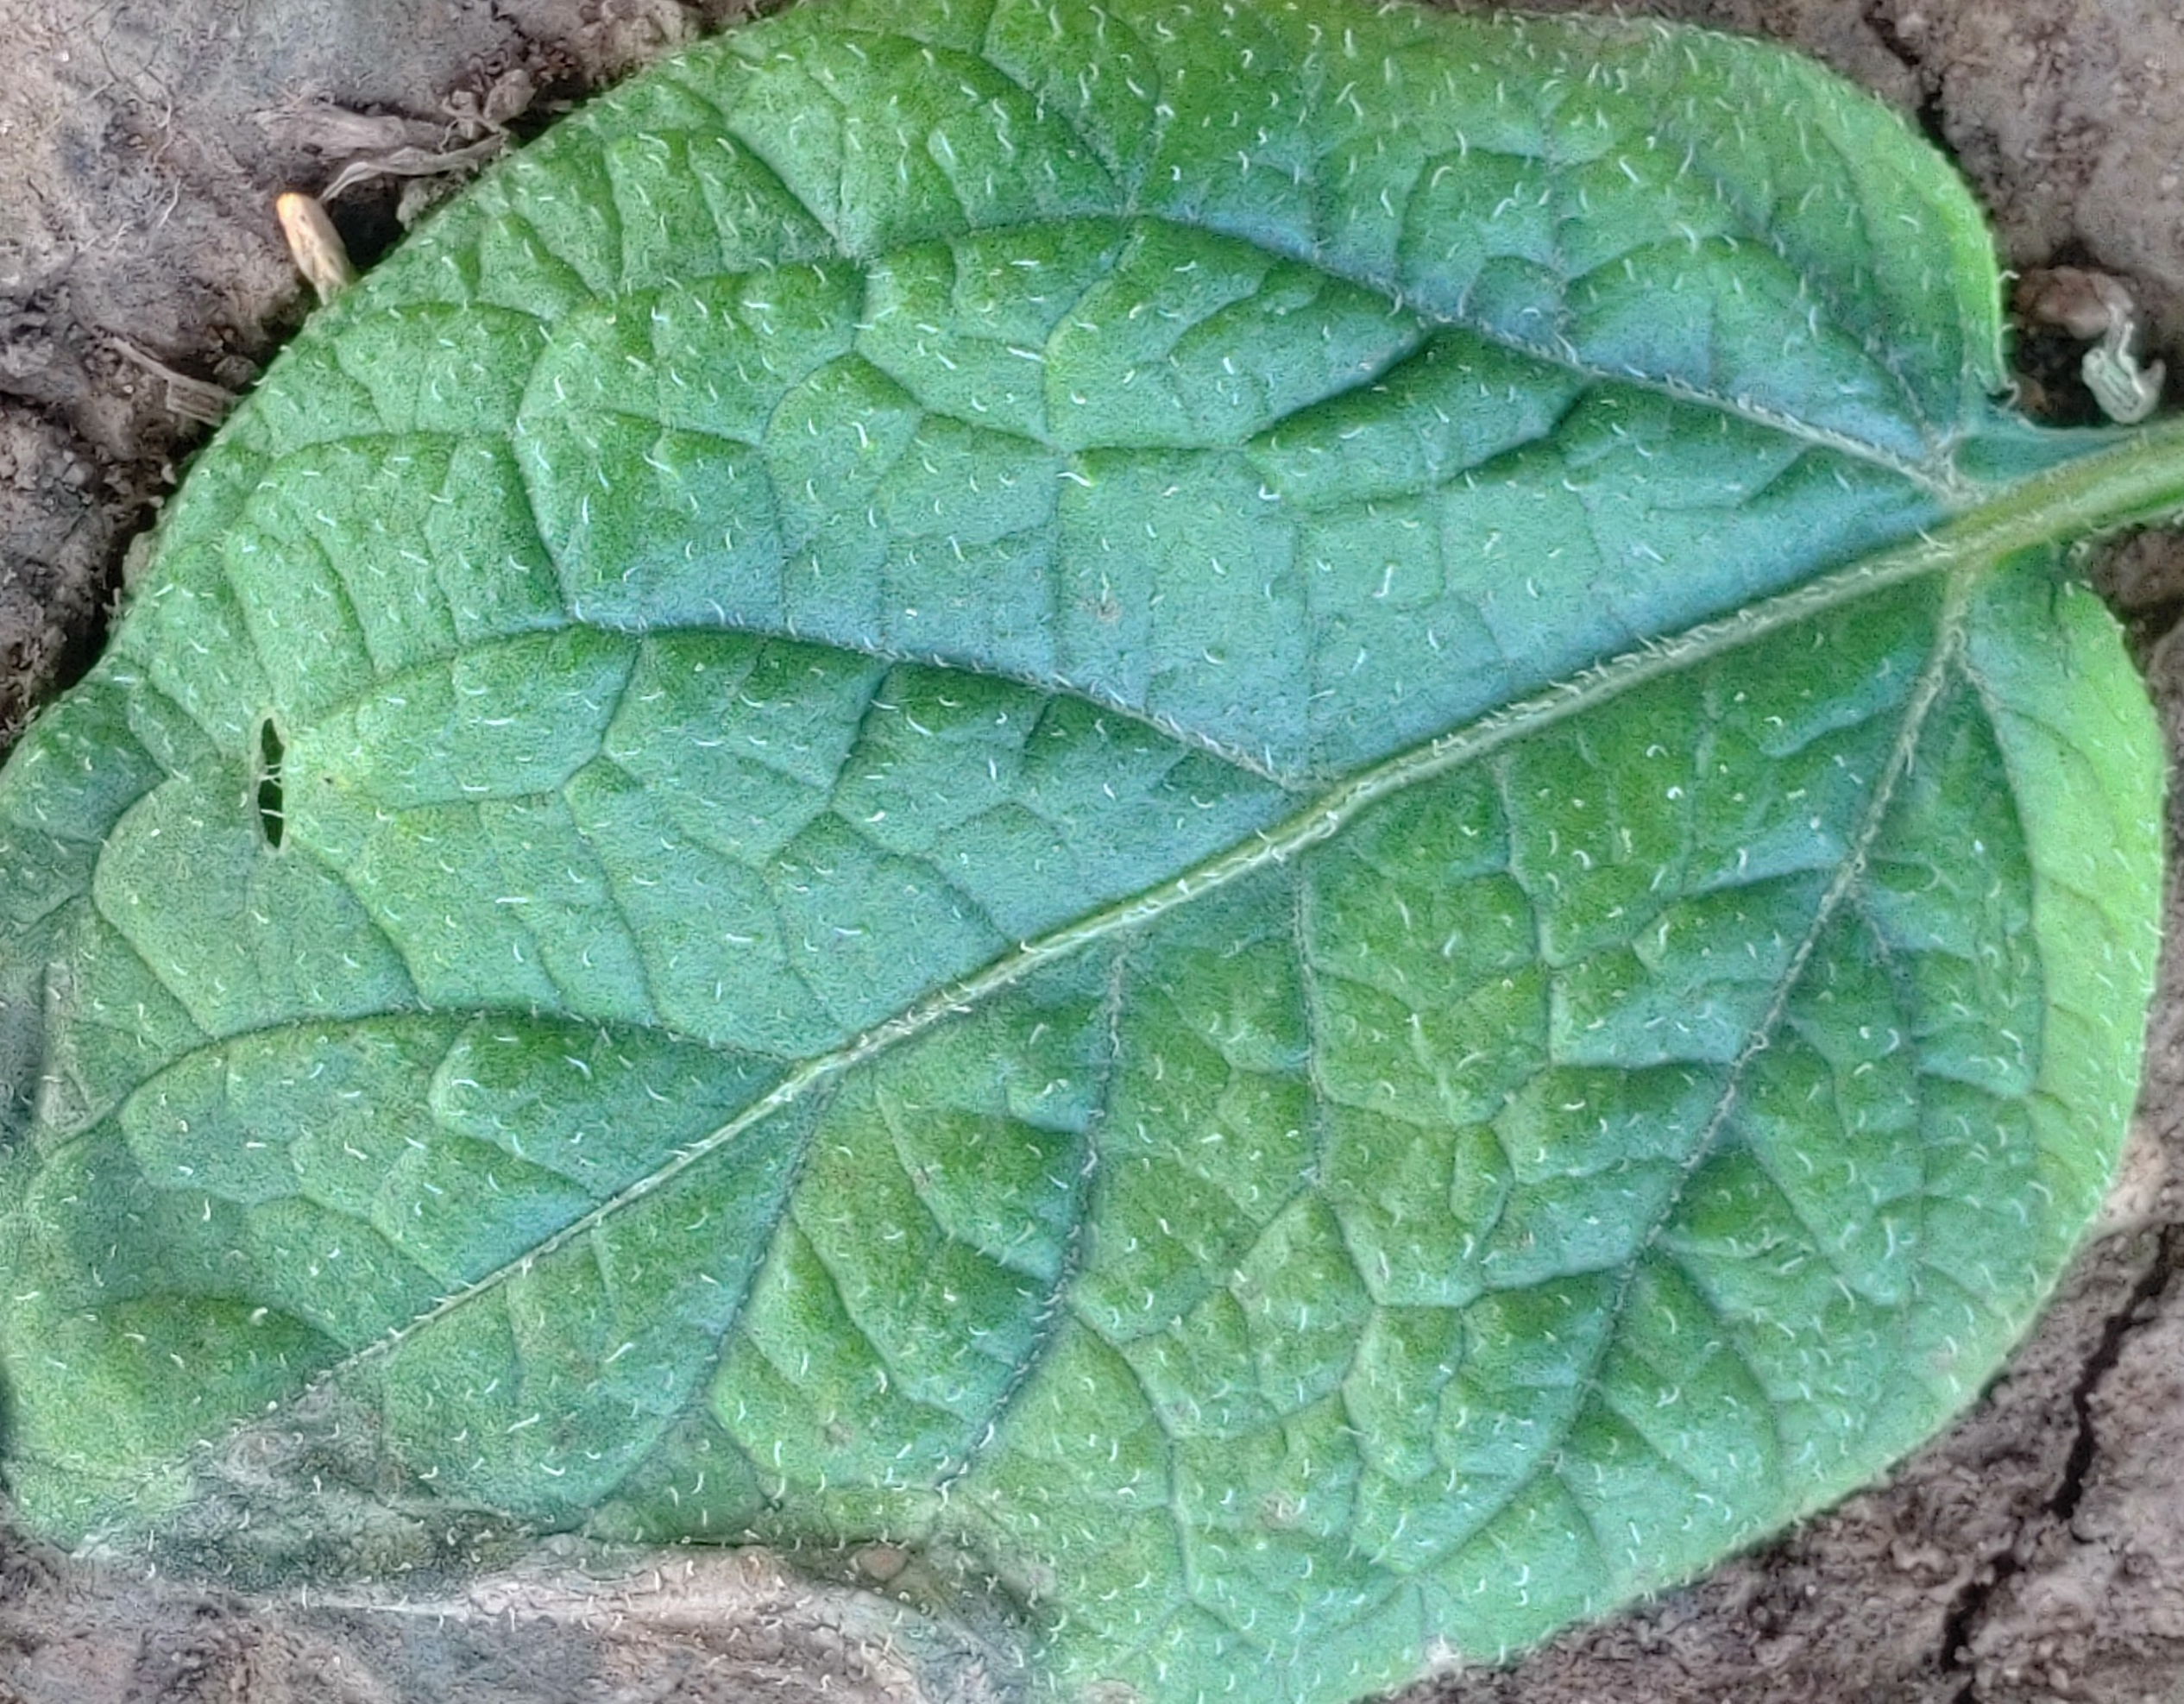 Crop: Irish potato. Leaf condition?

early blight
